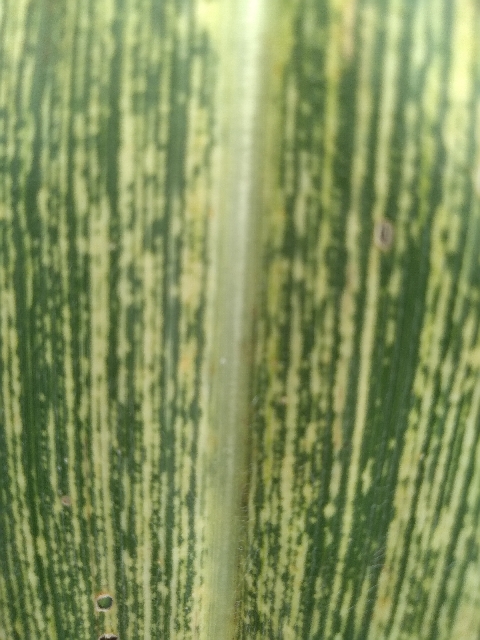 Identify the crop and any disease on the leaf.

maize, maize streak virus
